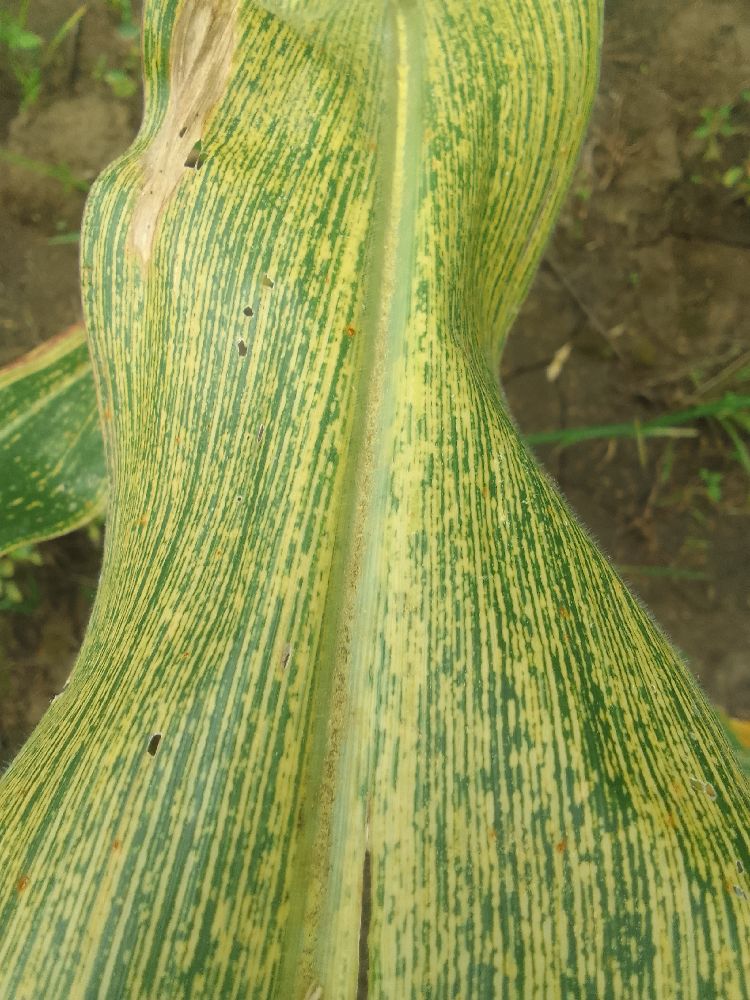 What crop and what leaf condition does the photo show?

maize, maize streak virus
